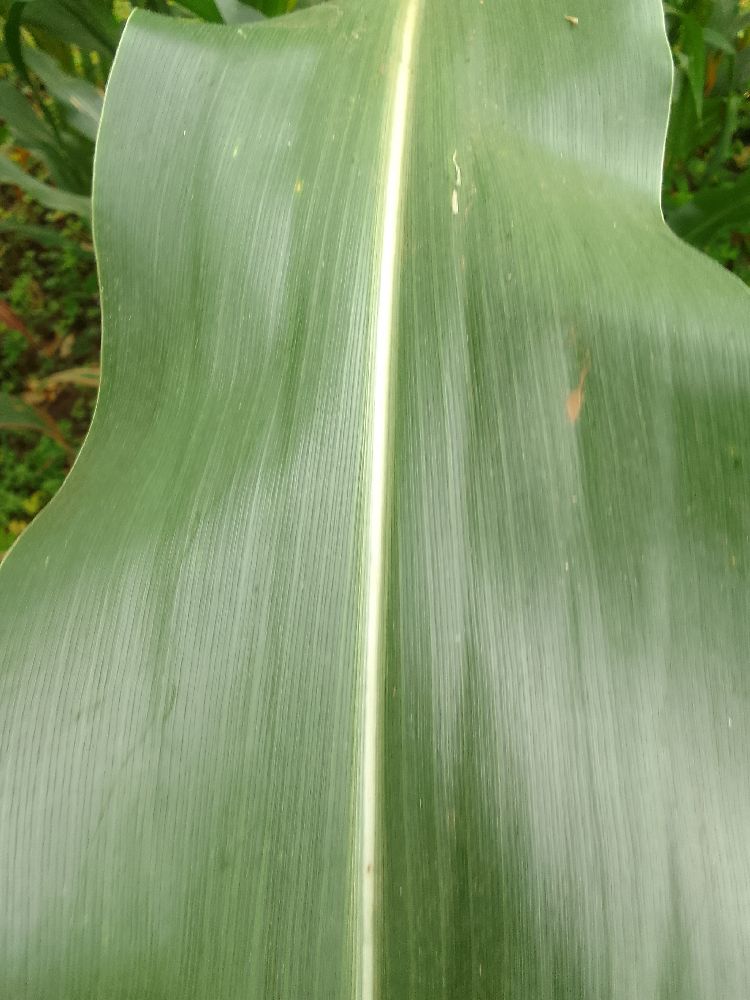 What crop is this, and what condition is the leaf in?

maize, healthy
